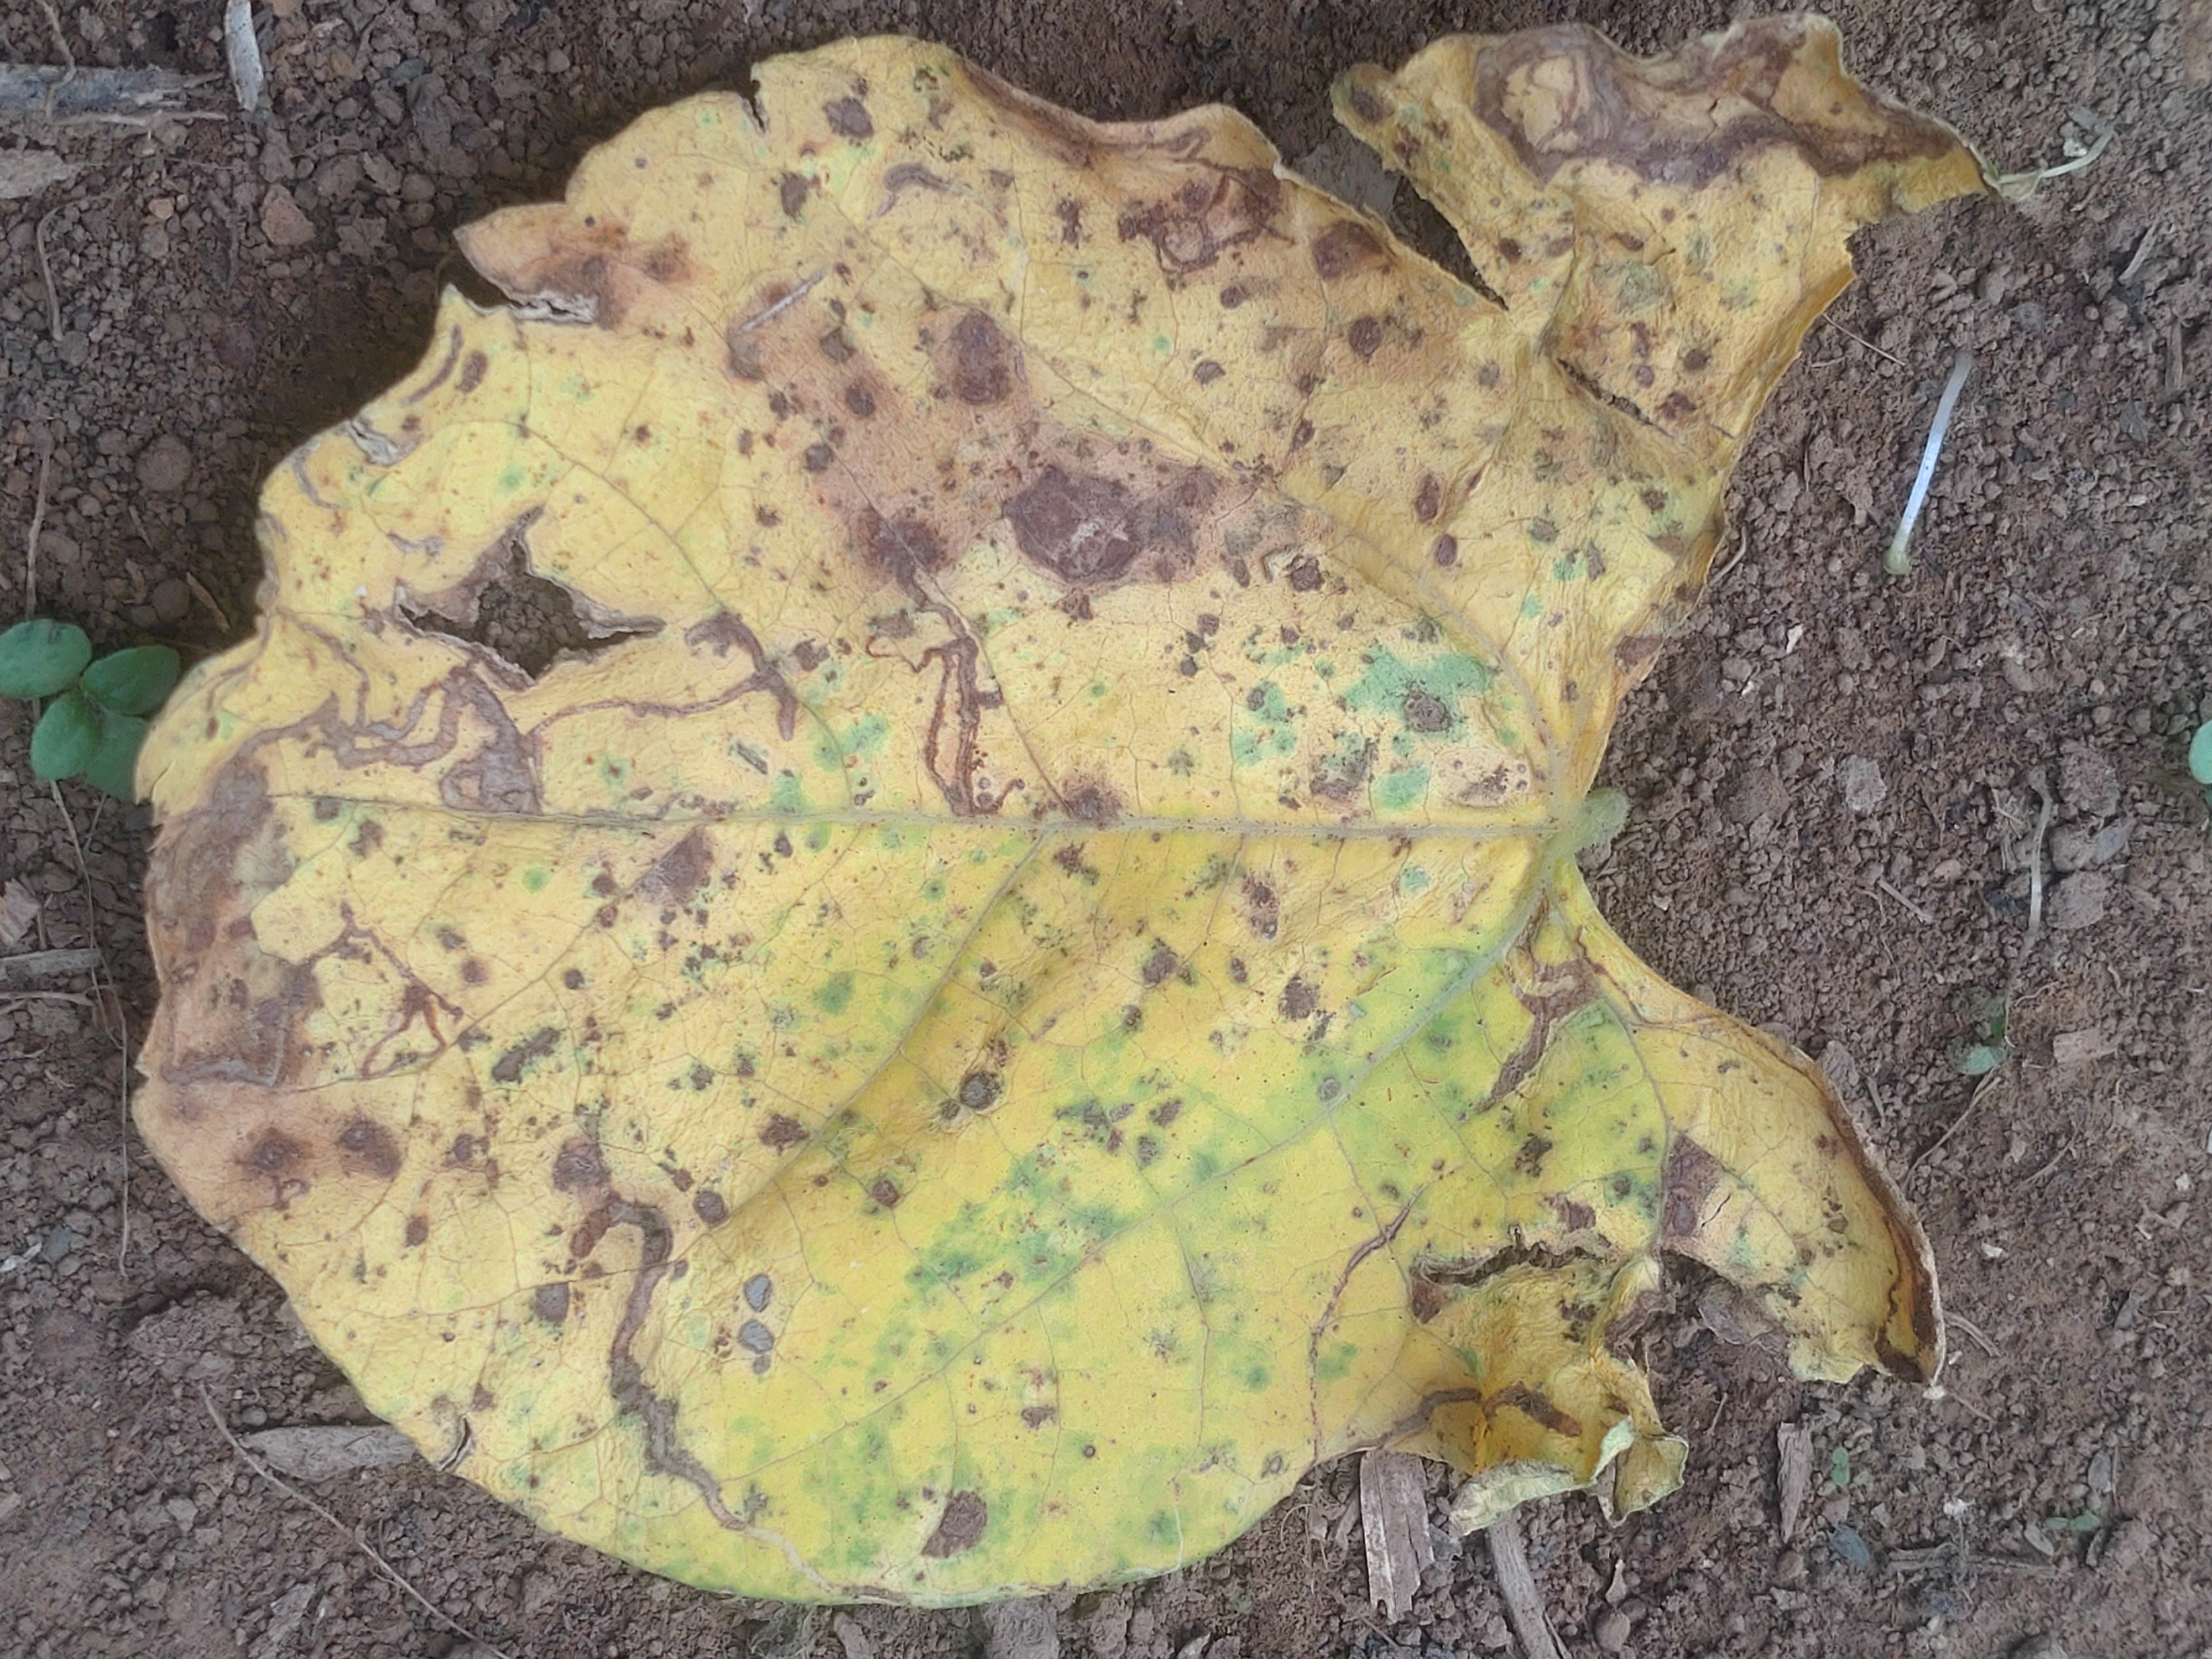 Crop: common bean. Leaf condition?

anthracnose
